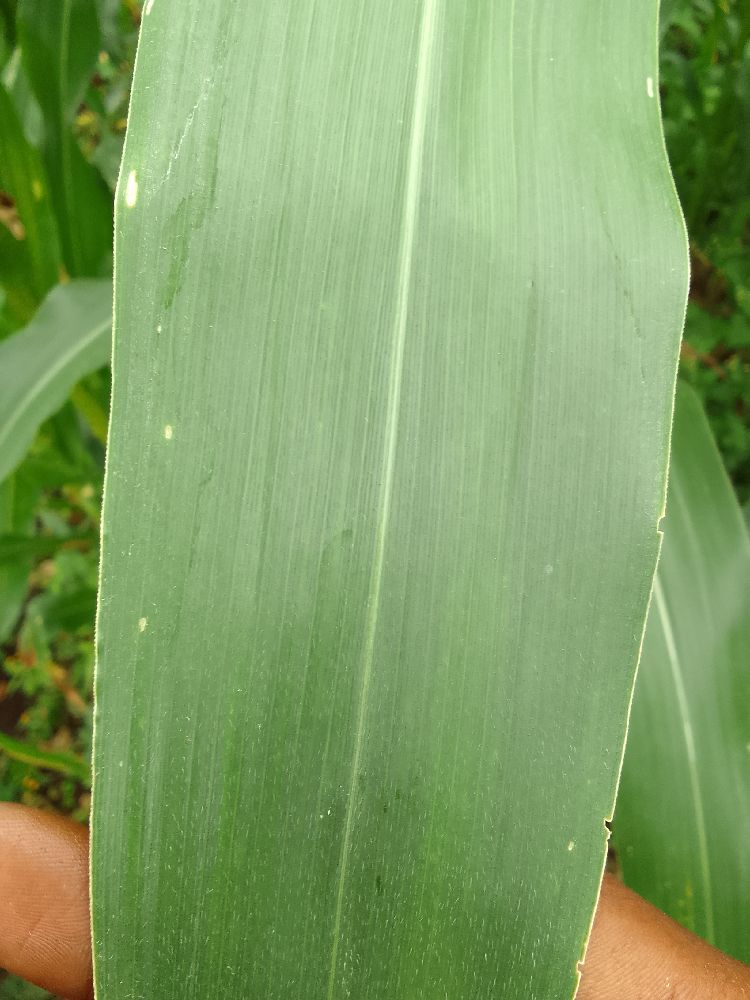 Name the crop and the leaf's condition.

maize, healthy
